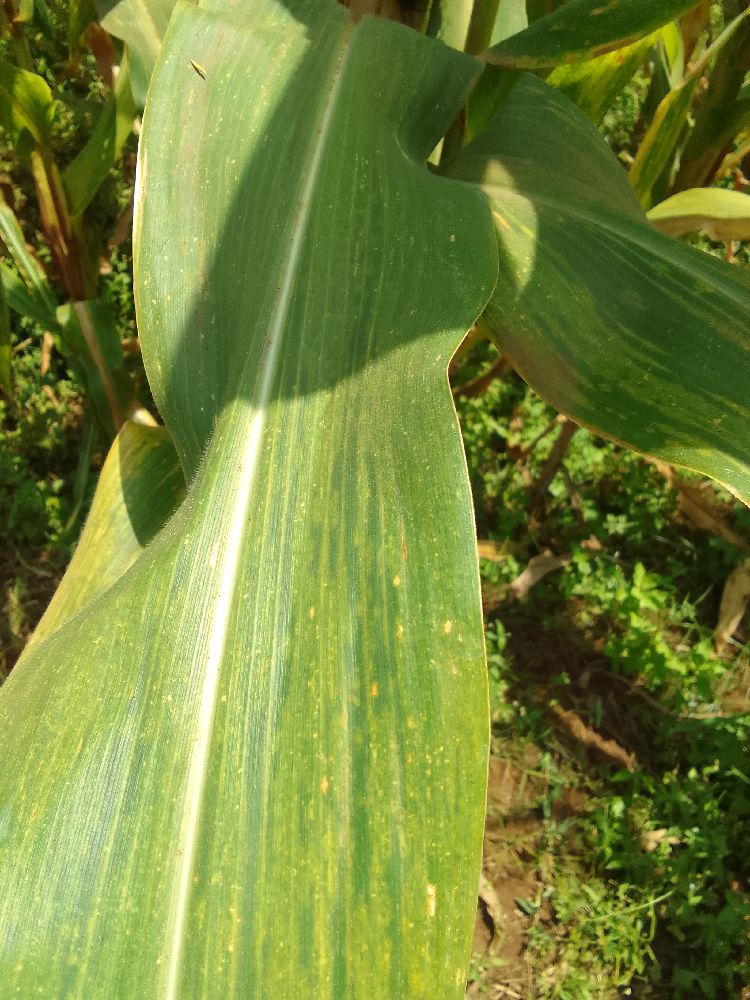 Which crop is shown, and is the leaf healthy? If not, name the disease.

maize, maize lethal necrosis
